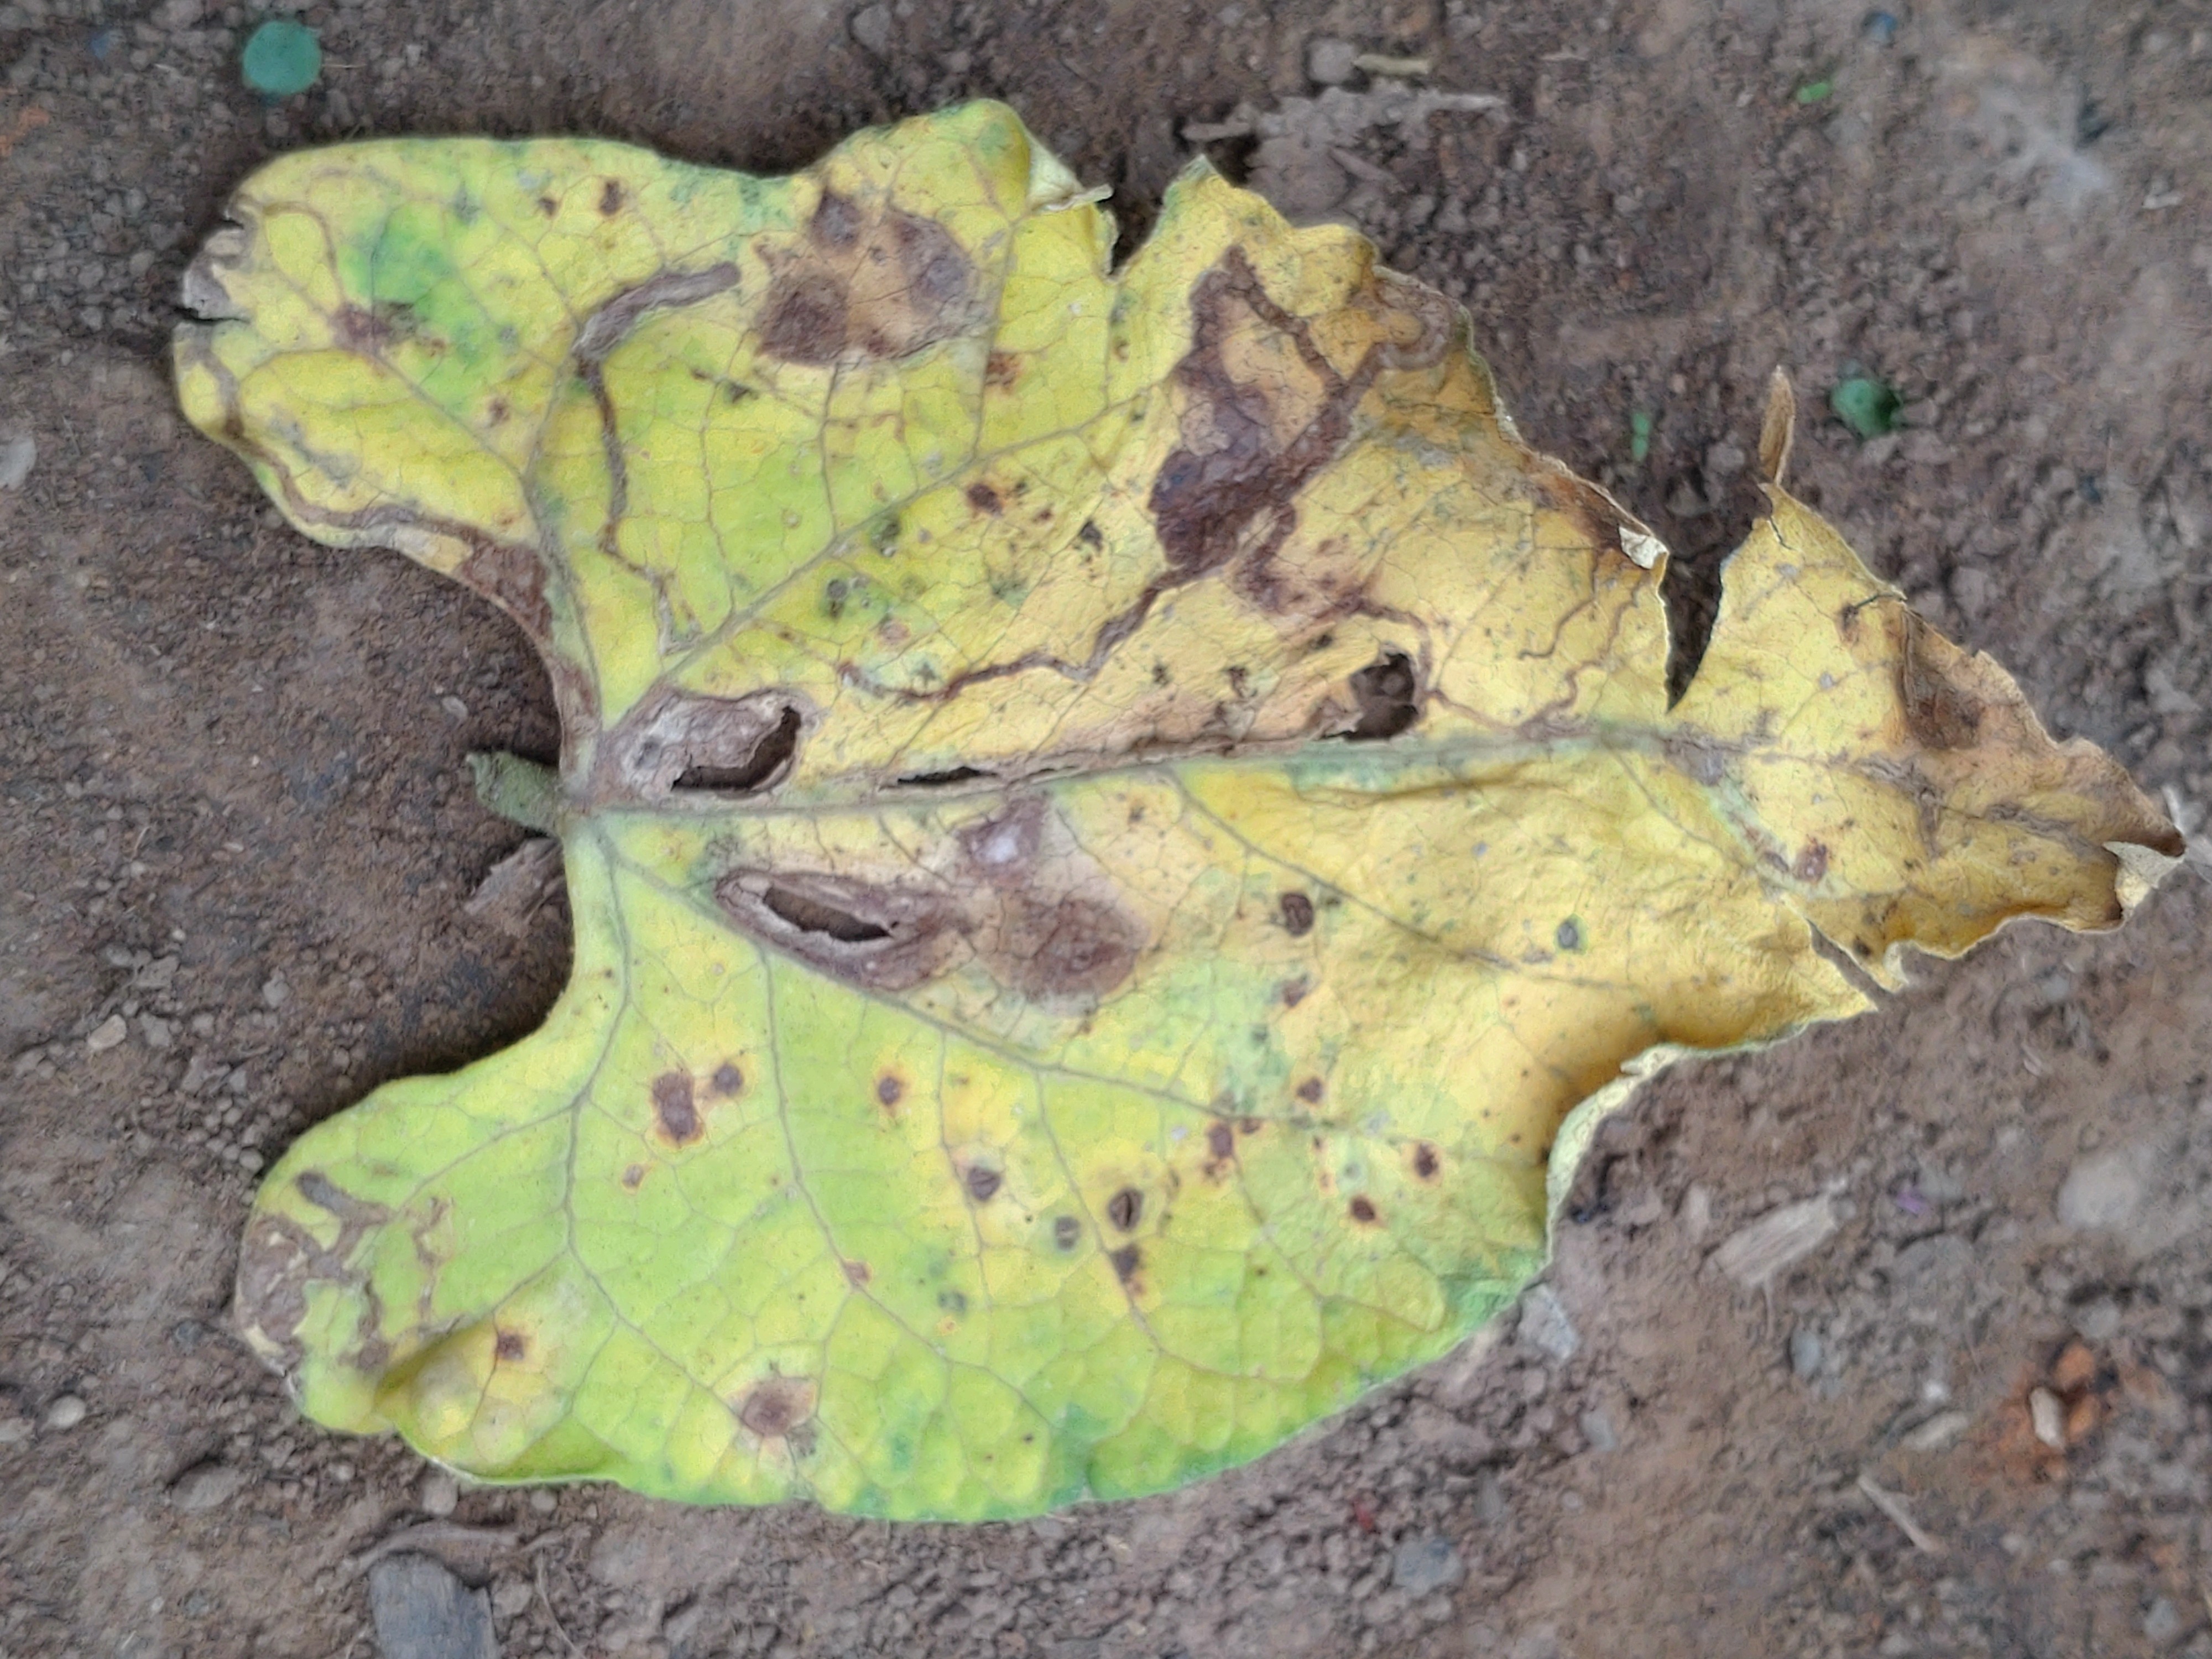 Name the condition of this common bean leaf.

anthracnose
